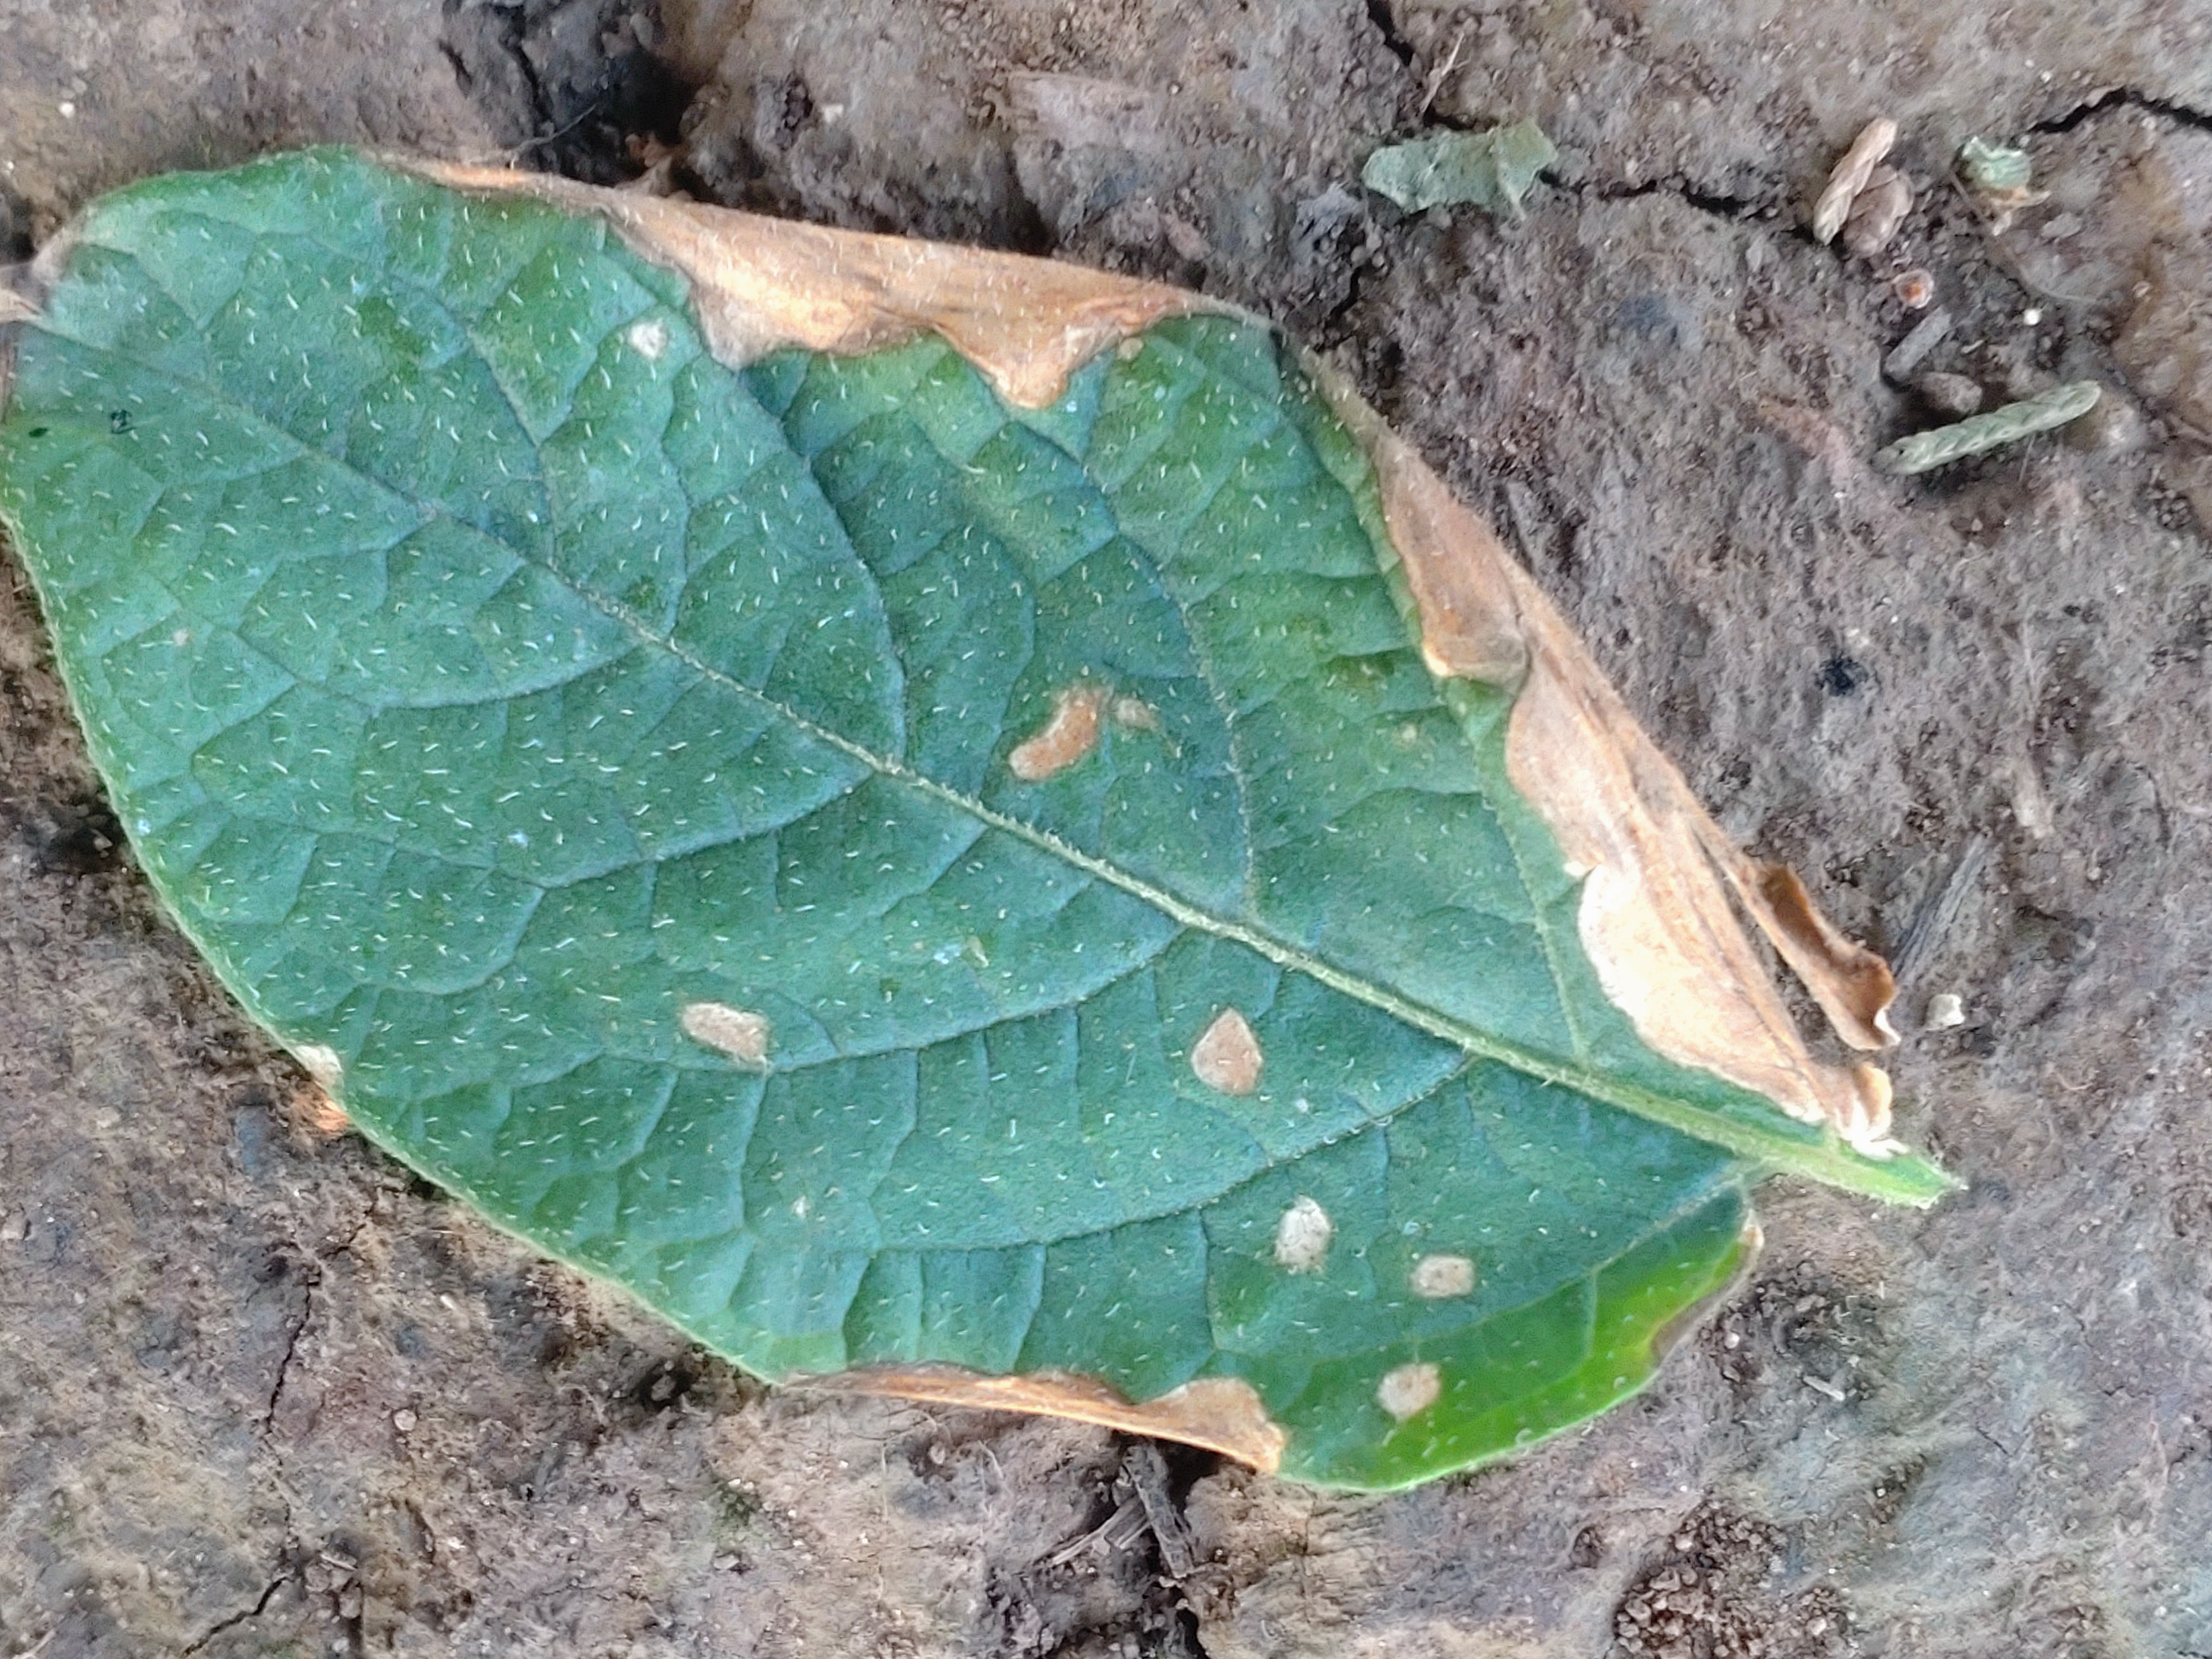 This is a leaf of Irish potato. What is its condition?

early blight
